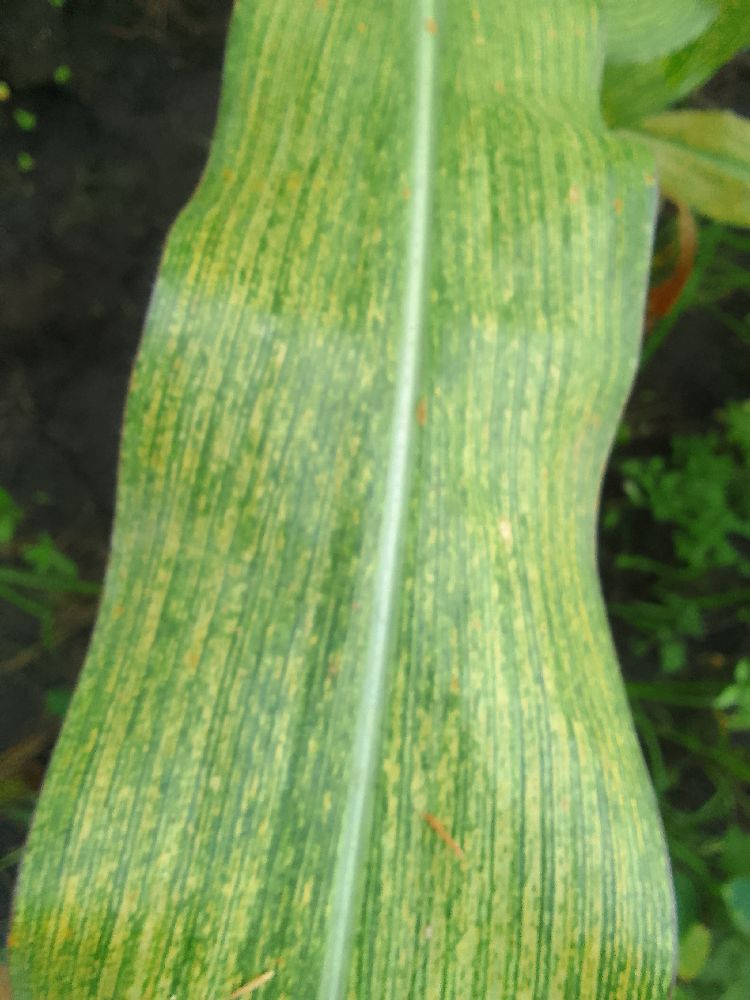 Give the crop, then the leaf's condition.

maize, maize streak virus
